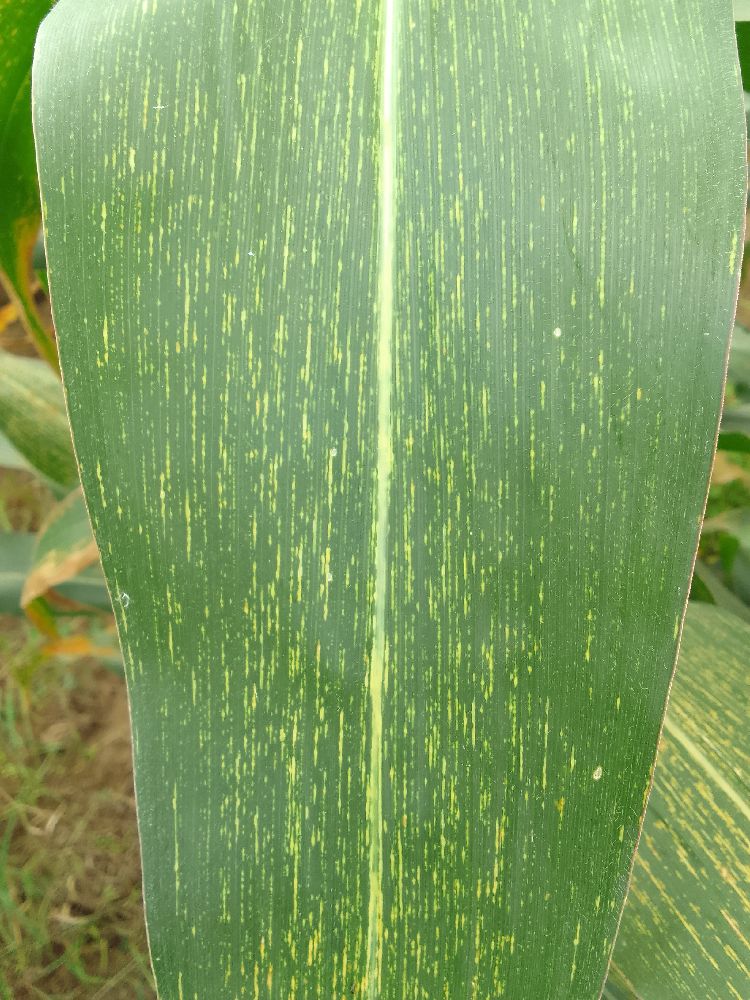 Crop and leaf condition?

maize, maize streak virus
